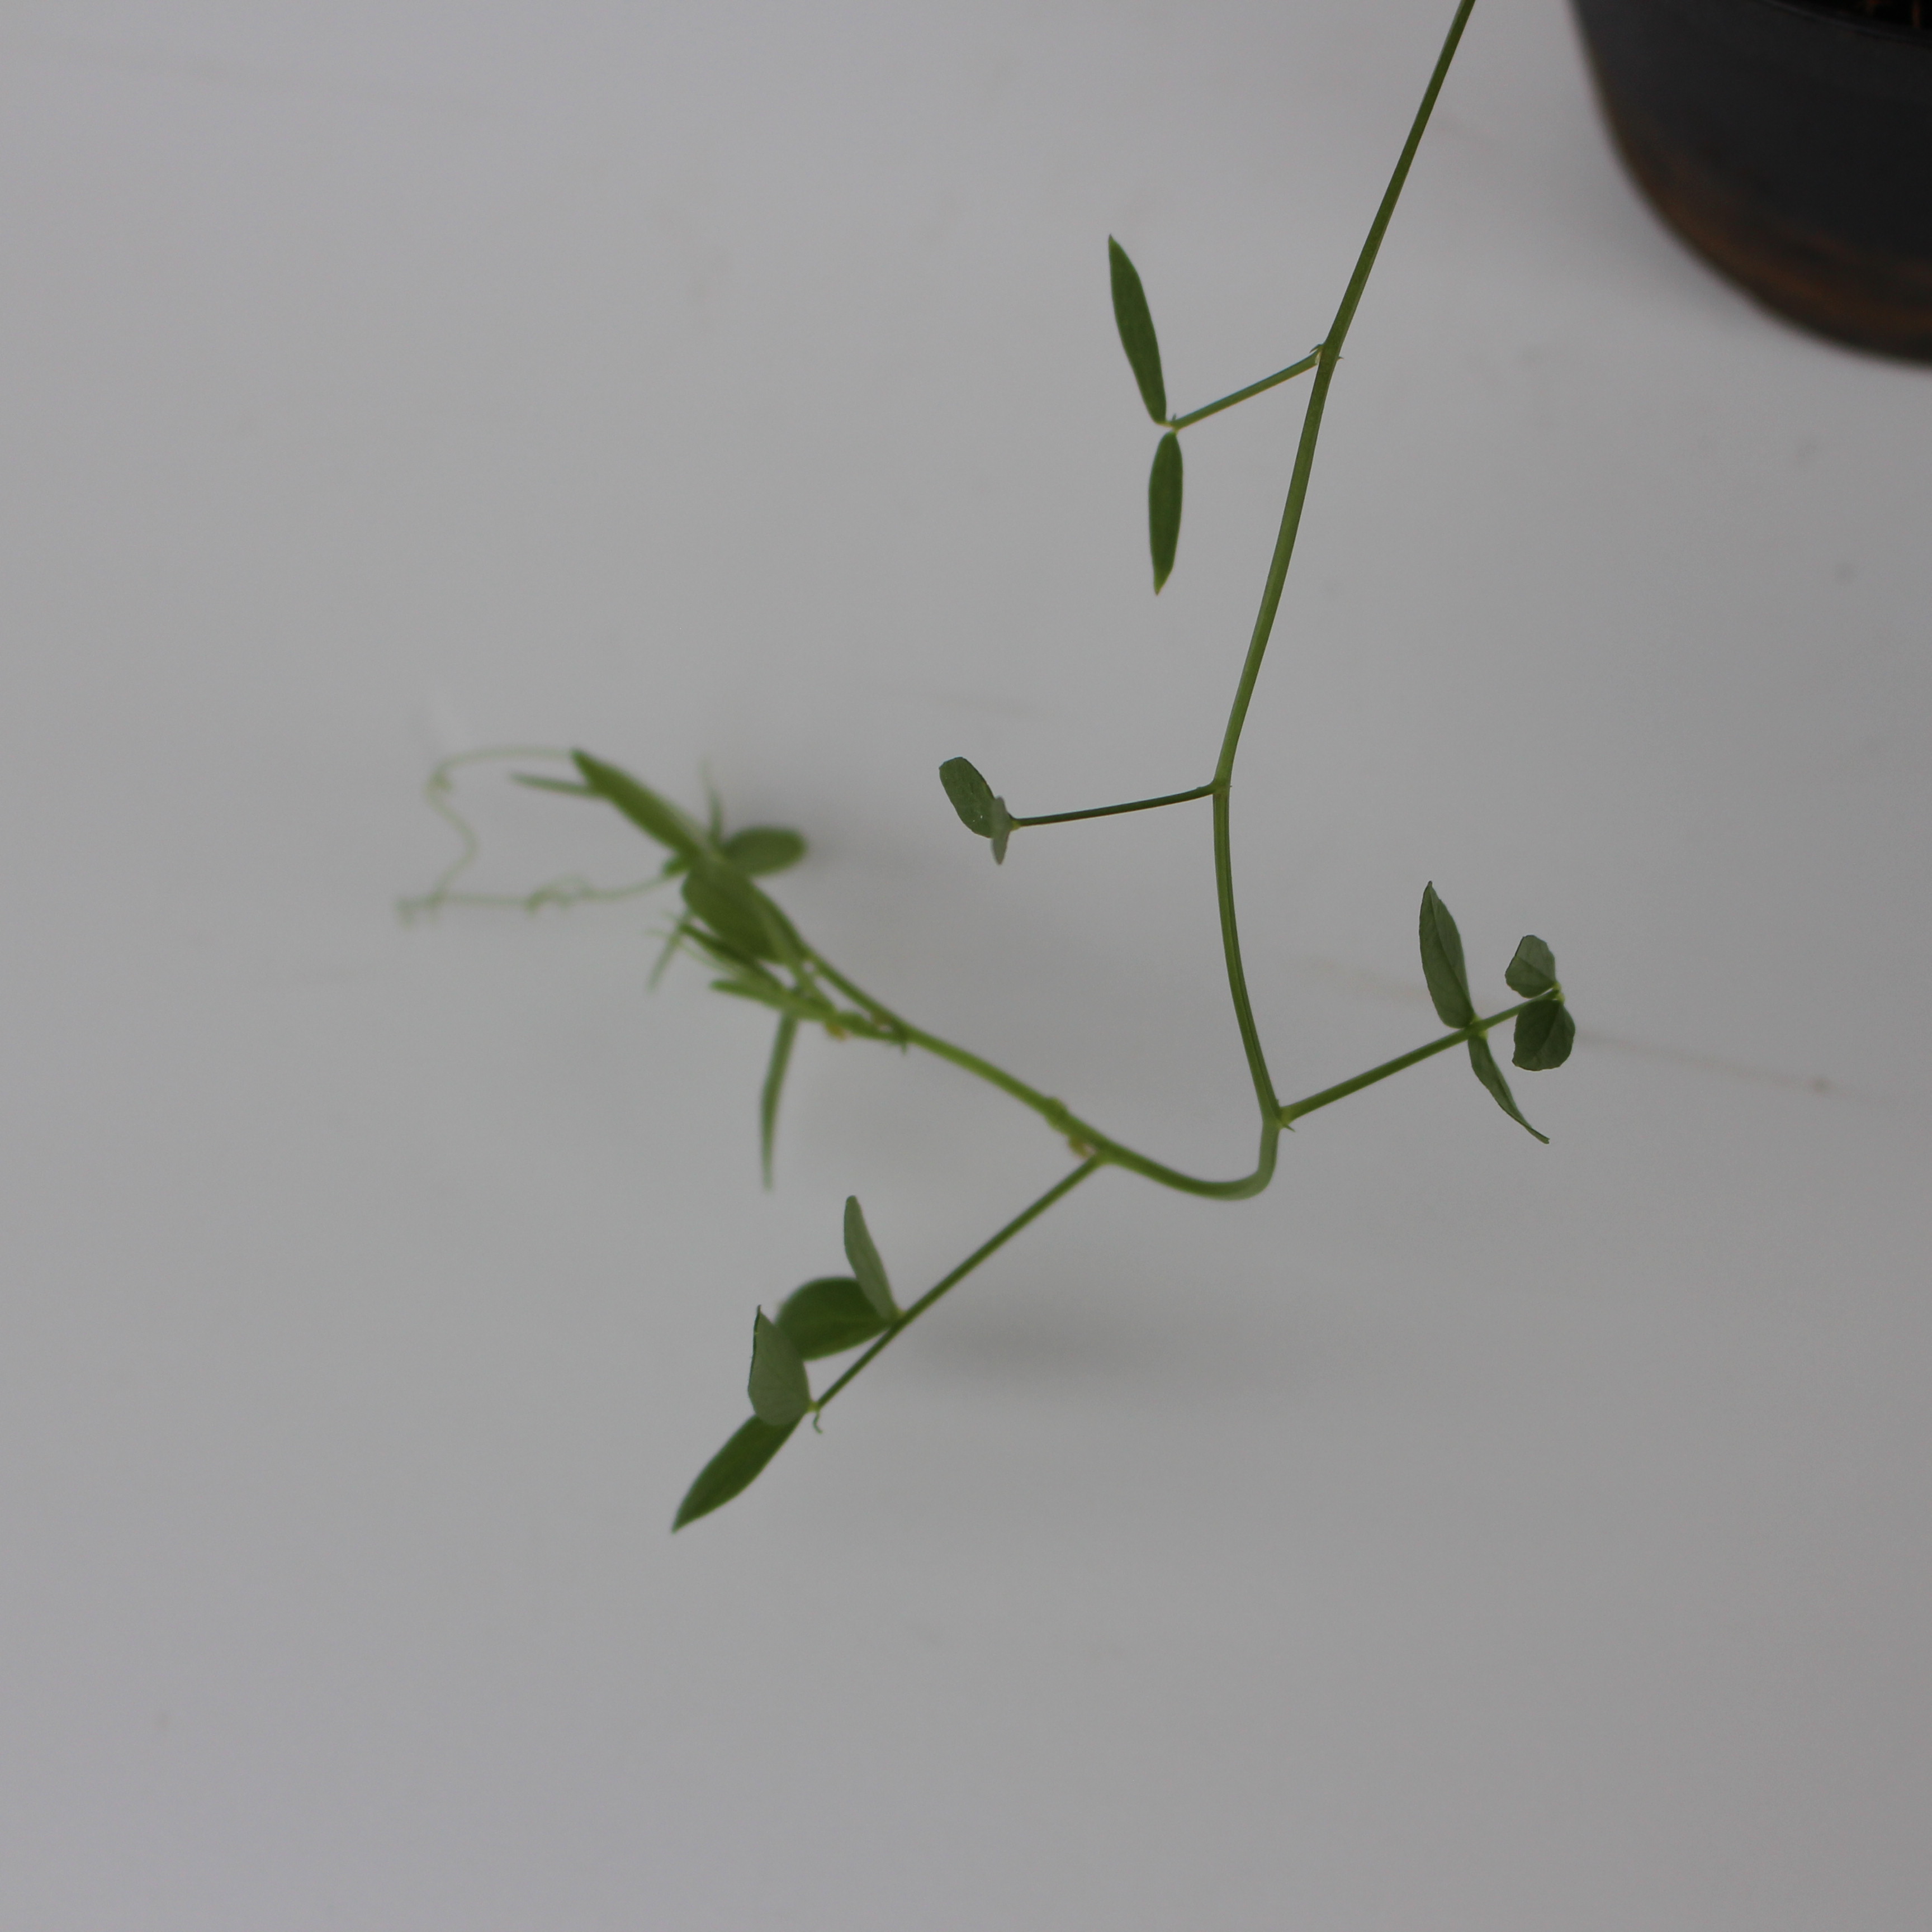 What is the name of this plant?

Vicia sativa
